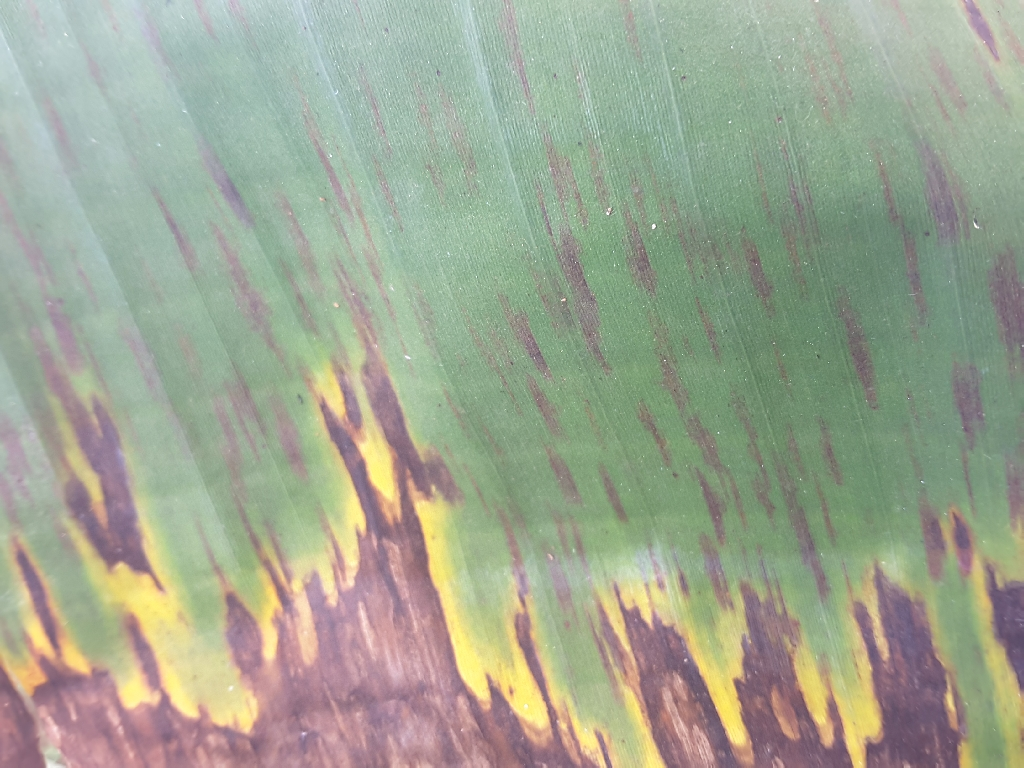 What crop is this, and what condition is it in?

banana, black sigatoka
